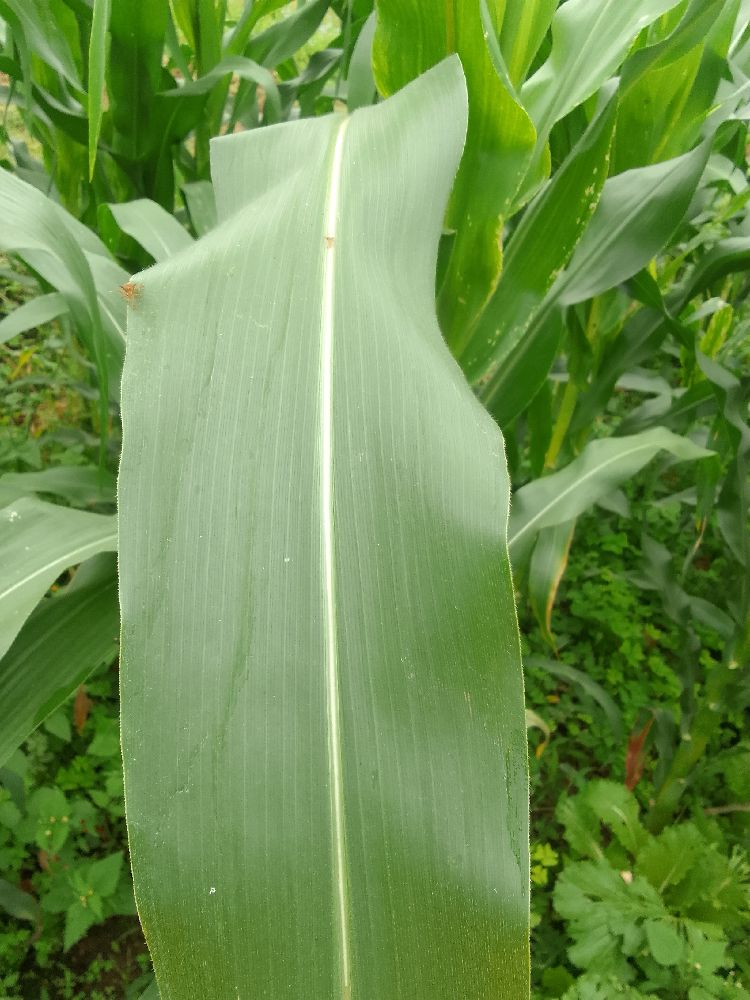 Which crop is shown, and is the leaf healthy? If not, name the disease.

maize, healthy
